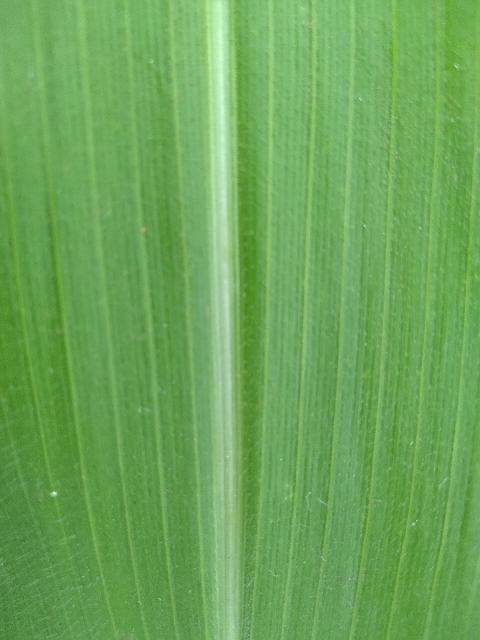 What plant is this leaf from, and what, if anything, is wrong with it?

maize, healthy
